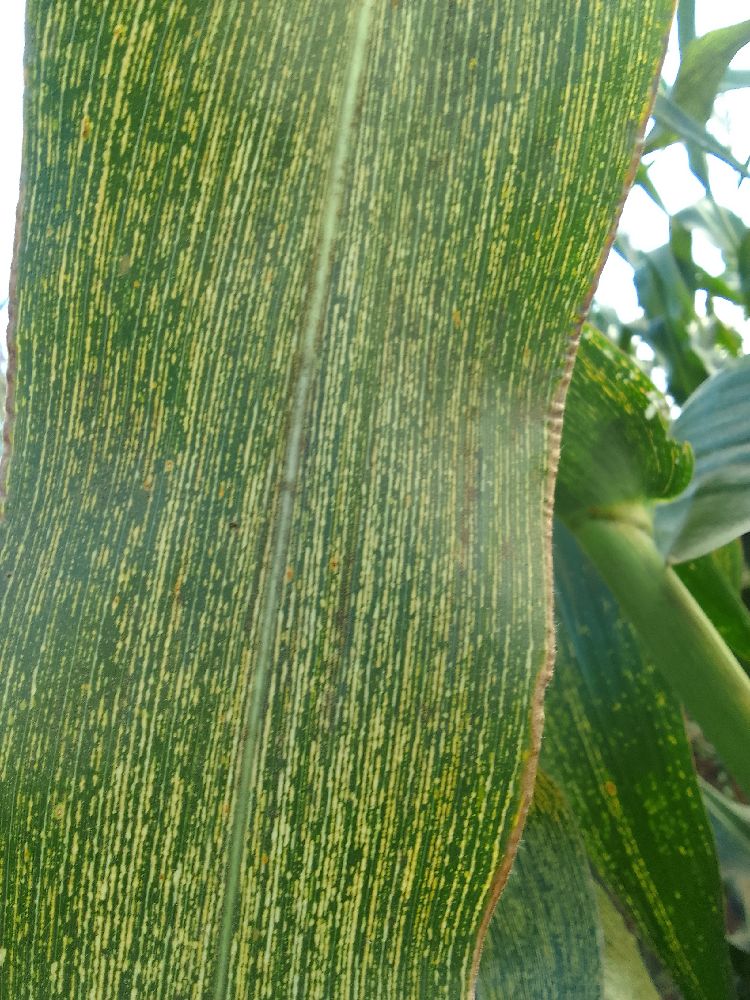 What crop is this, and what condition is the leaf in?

maize, maize streak virus
